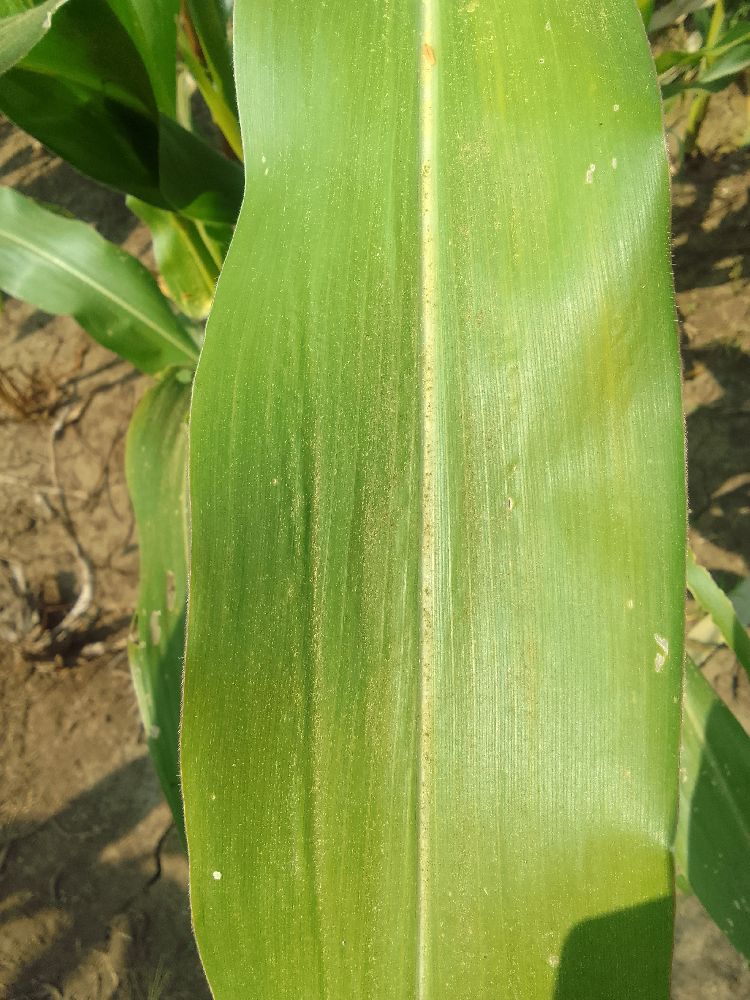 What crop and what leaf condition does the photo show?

maize, healthy
